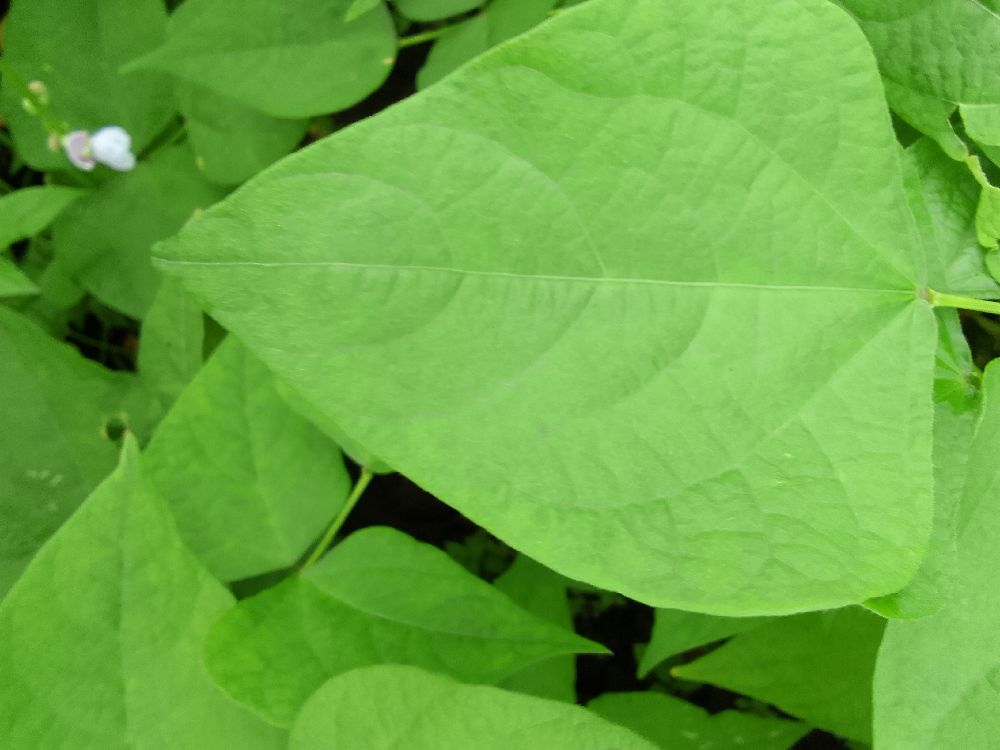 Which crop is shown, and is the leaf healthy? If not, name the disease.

common bean, healthy
